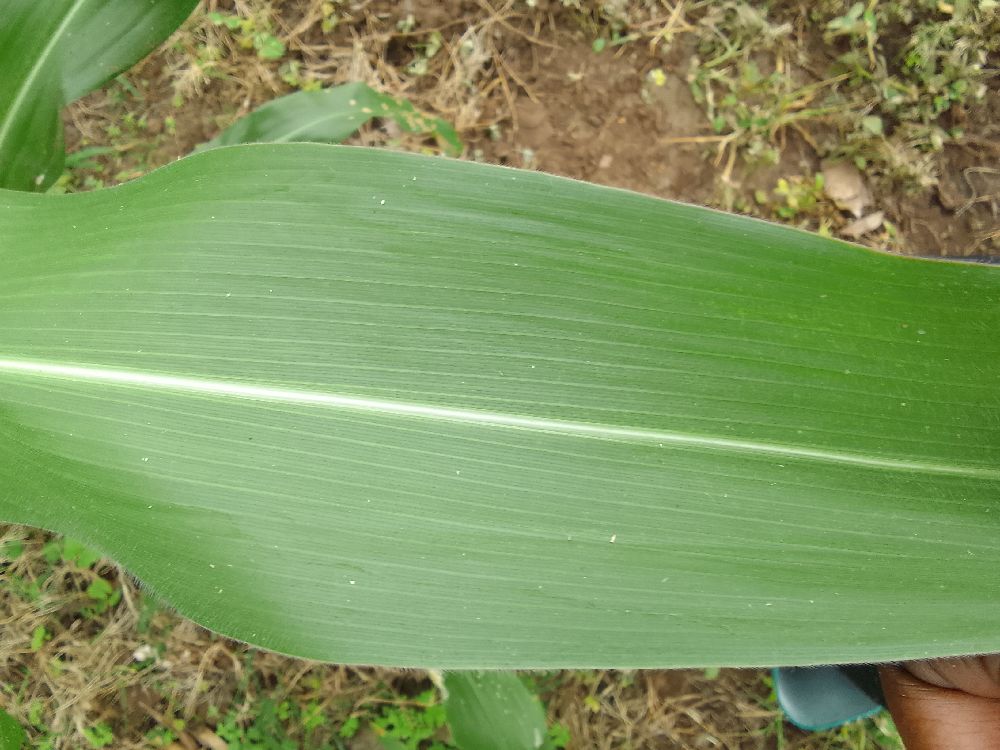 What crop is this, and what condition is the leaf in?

maize, healthy
